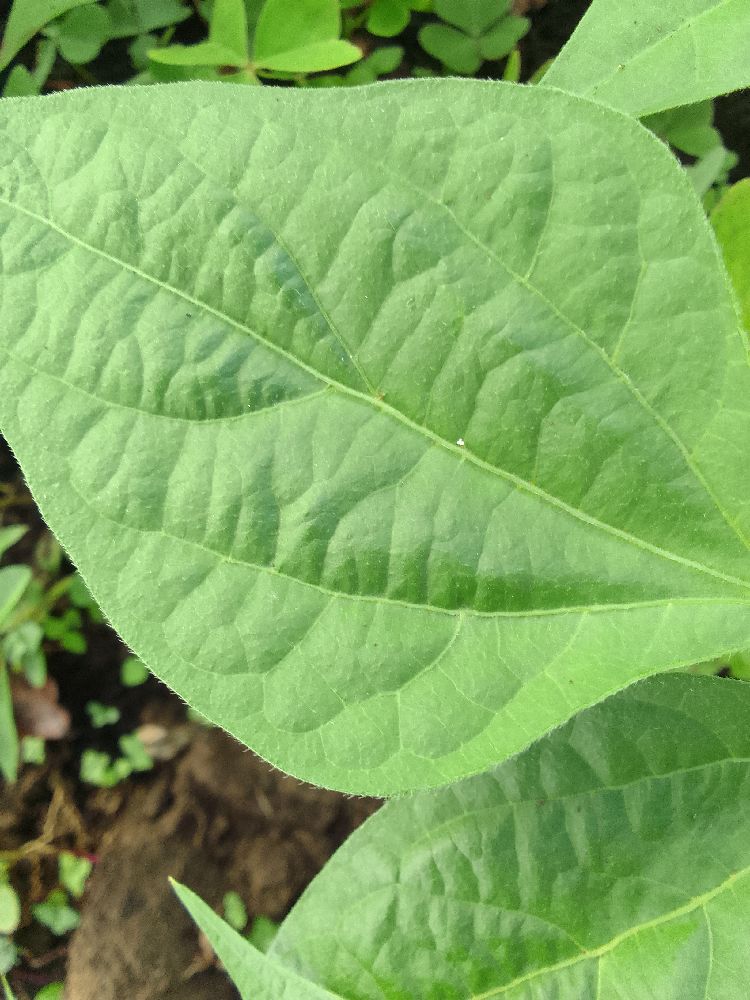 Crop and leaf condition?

common bean, healthy
